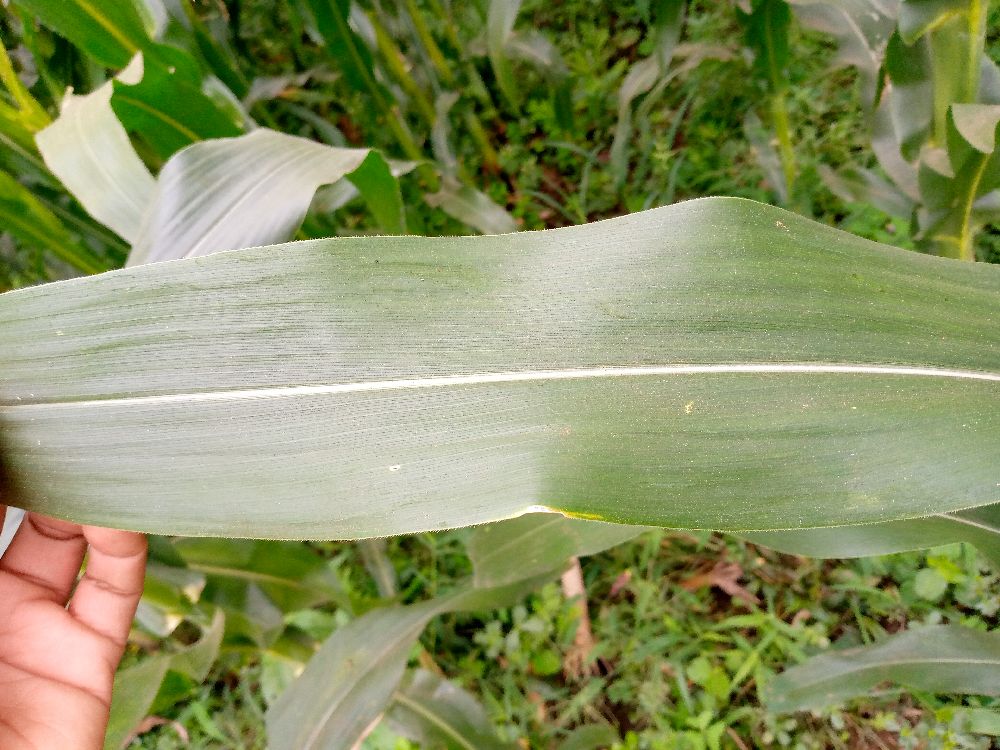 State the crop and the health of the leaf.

maize, maize streak virus
